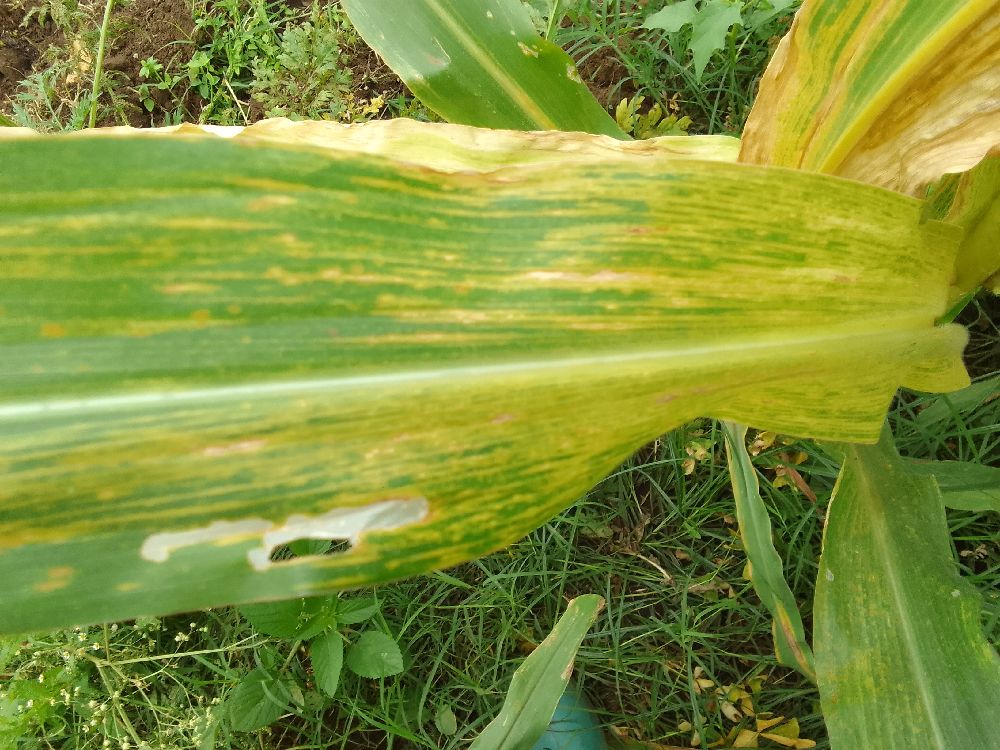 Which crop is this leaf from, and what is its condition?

maize, maize lethal necrosis
